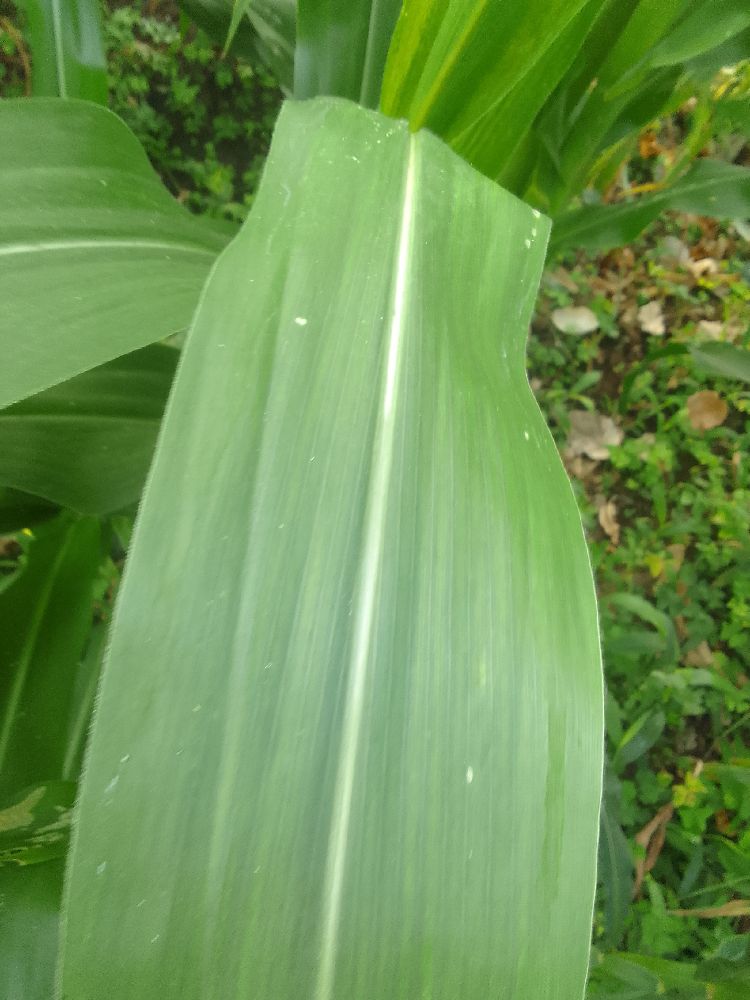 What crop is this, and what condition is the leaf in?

maize, healthy
